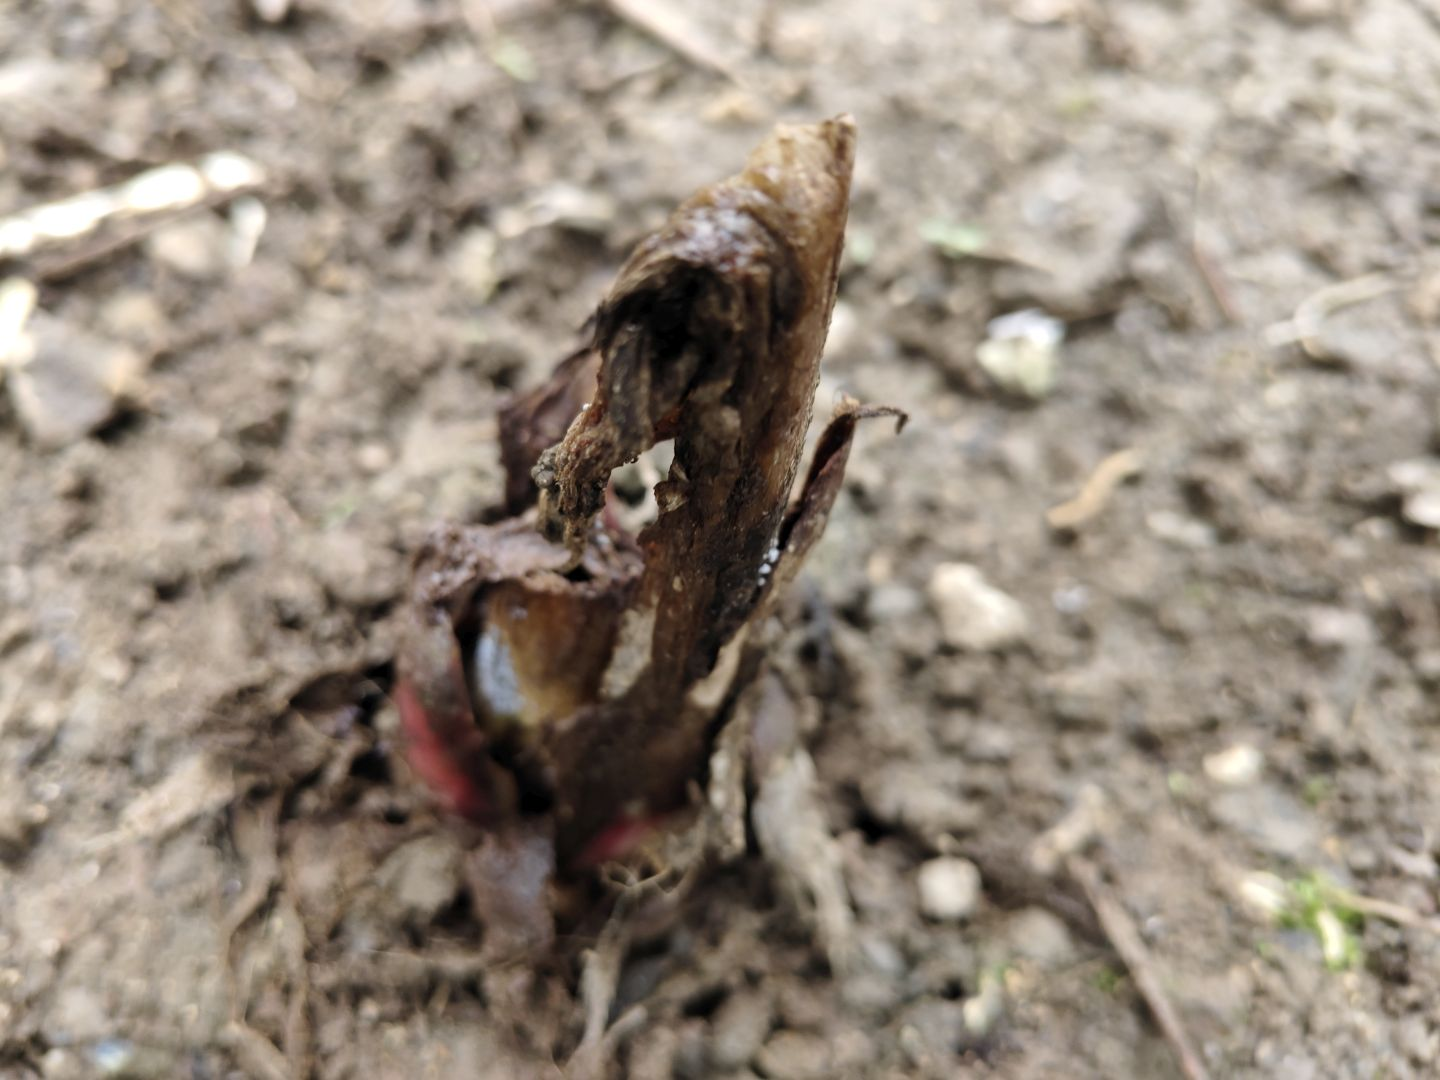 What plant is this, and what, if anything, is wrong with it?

taro, root rot
